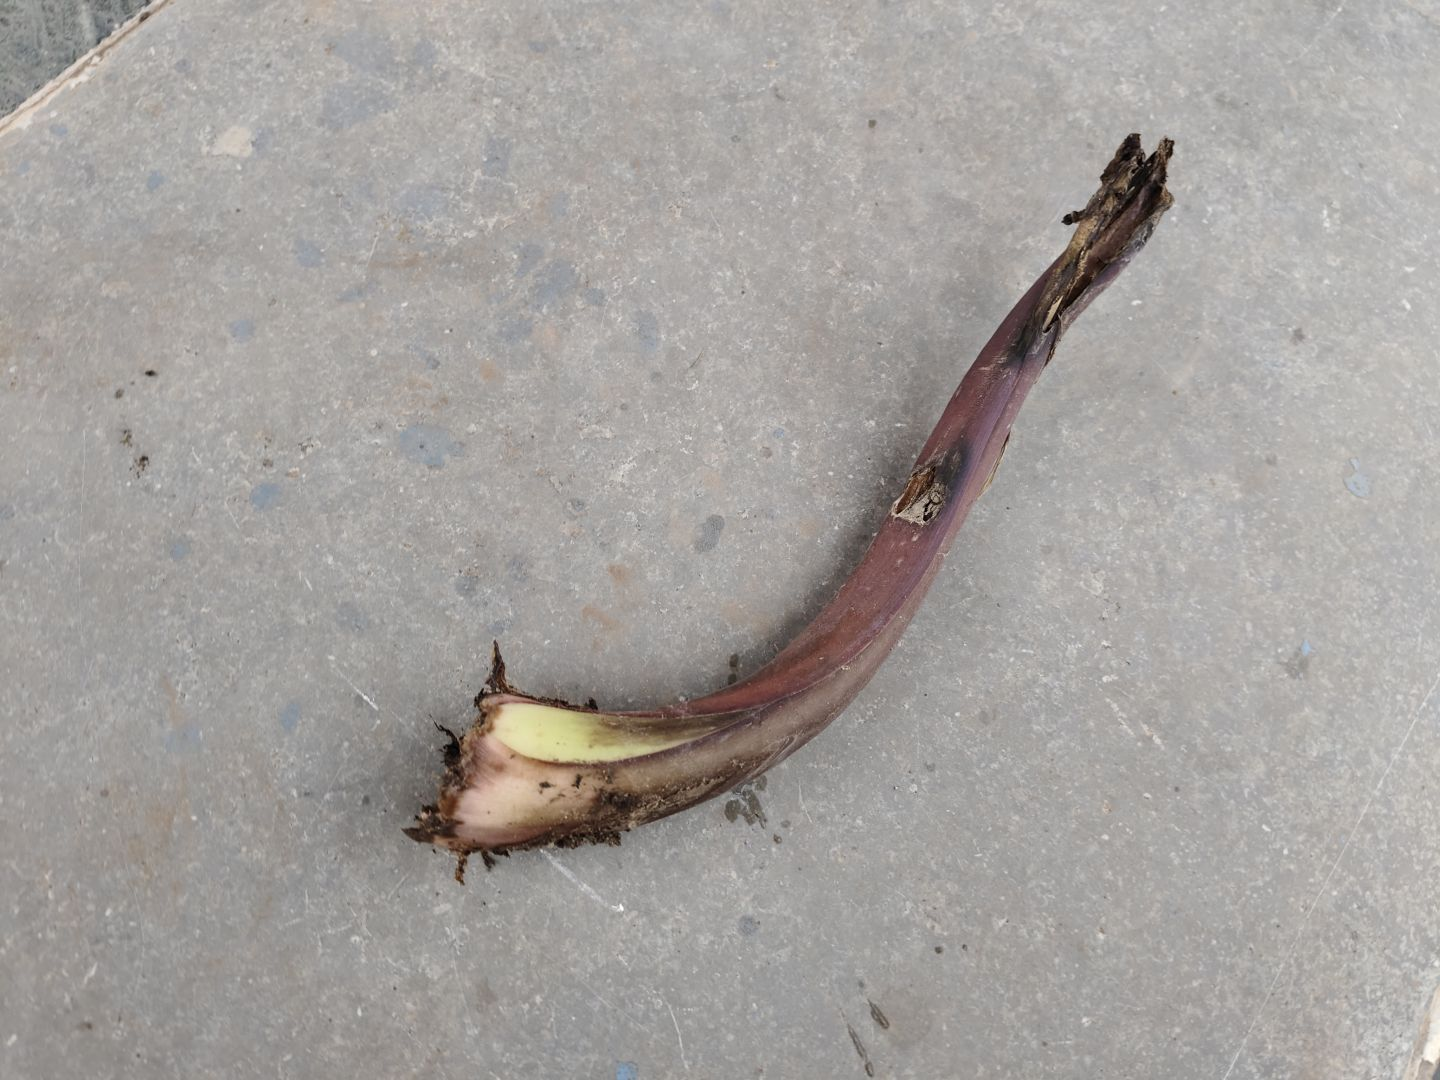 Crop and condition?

taro, root rot
